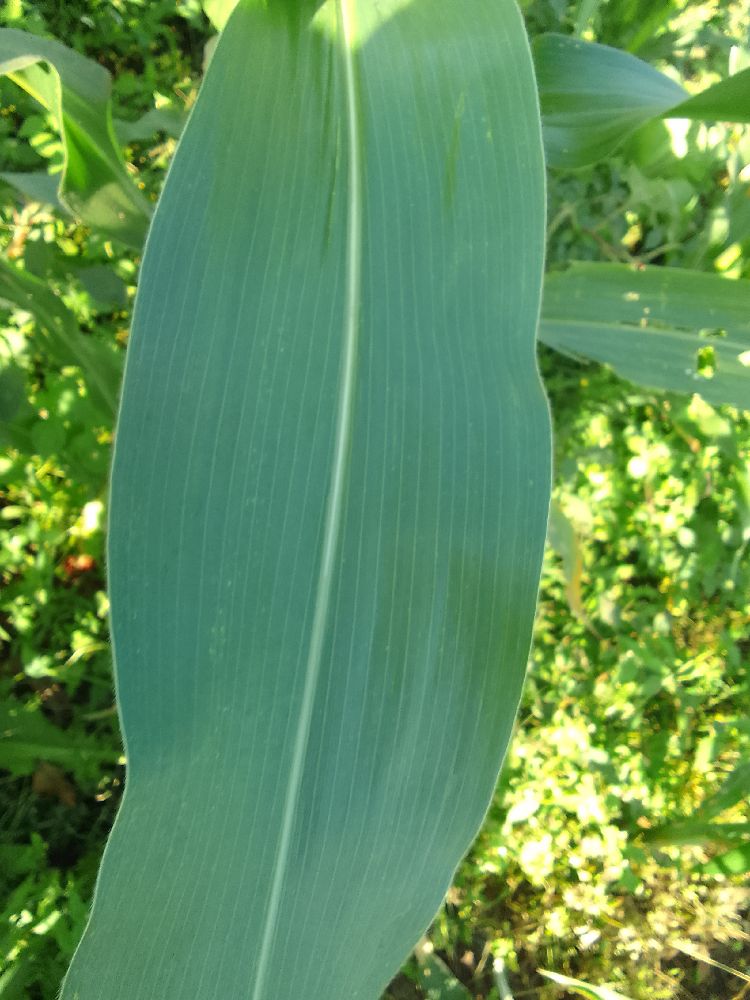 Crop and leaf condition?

maize, healthy
